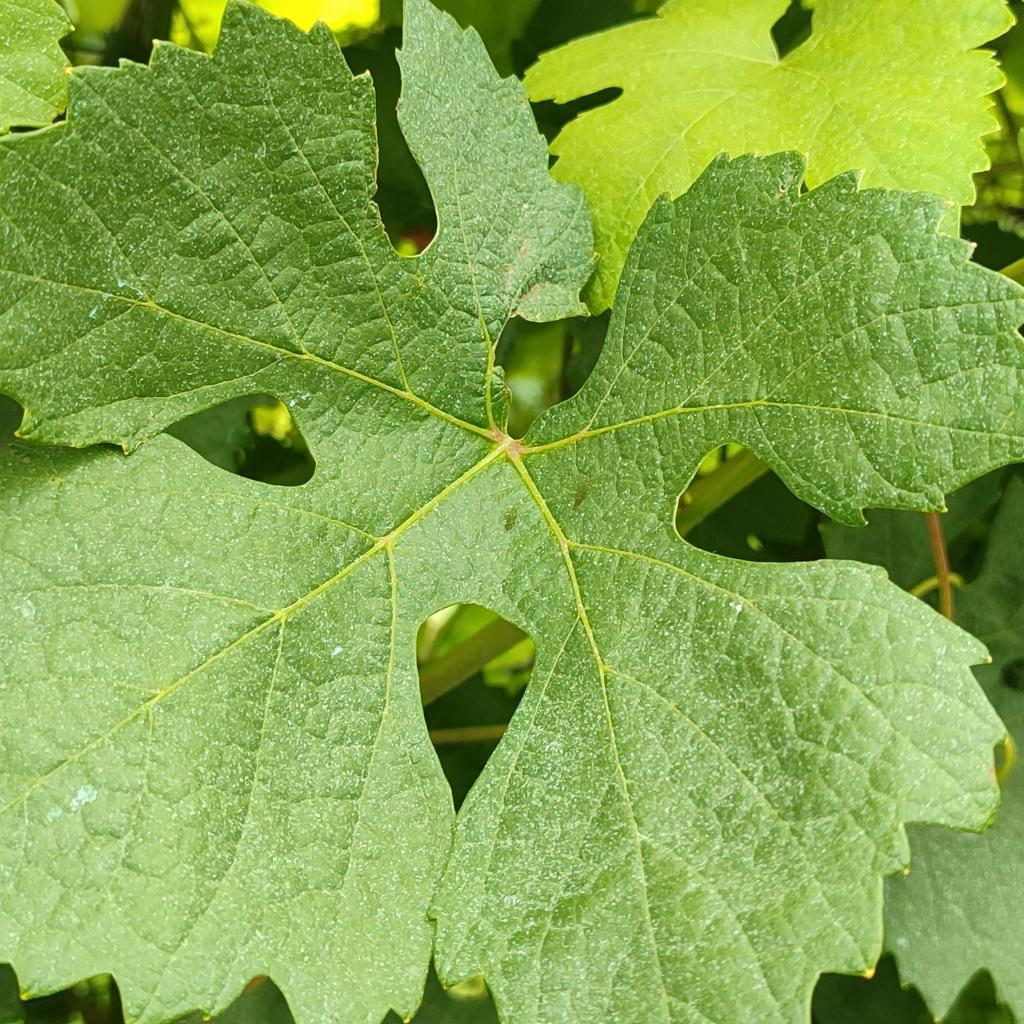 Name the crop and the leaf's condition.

grapevine, healthy
